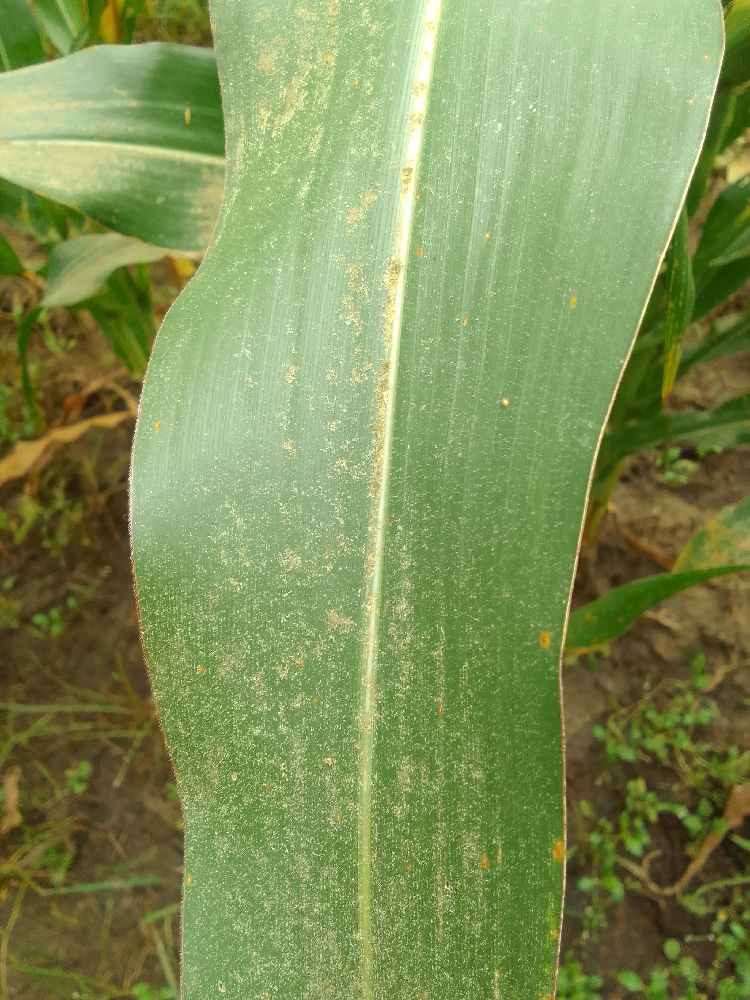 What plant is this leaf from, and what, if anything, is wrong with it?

maize, healthy
